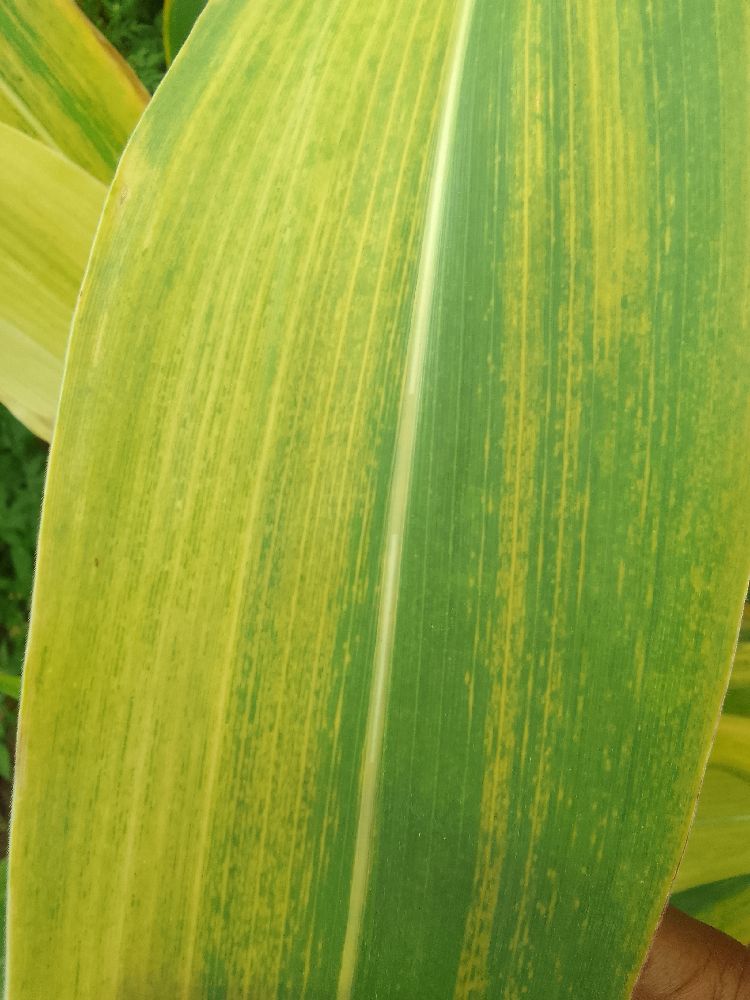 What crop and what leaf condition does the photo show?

maize, maize lethal necrosis
